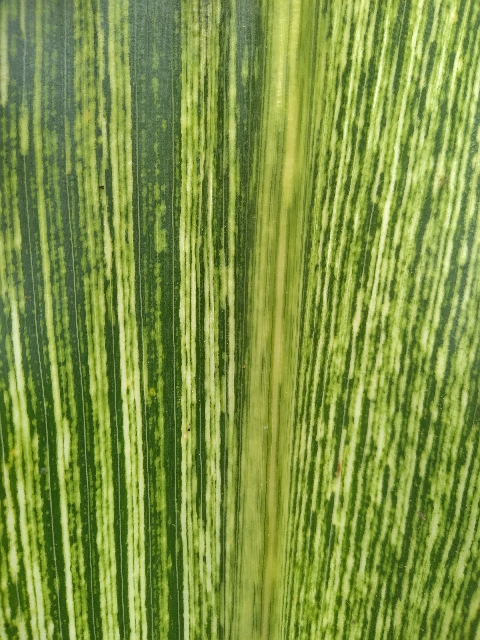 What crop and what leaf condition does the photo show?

maize, maize streak virus
